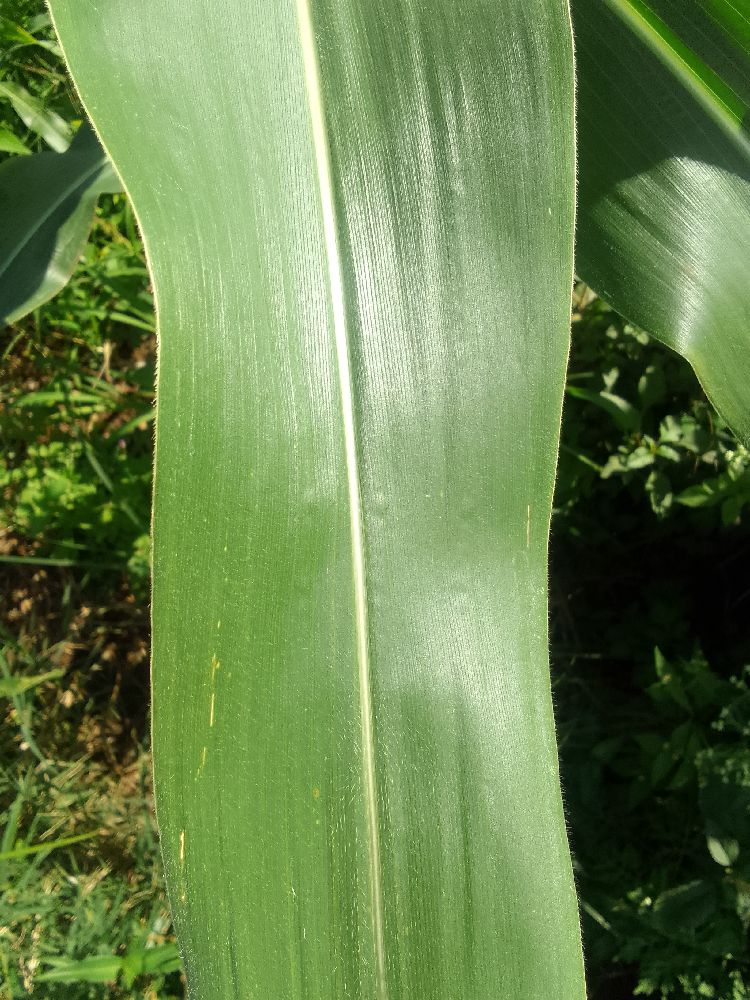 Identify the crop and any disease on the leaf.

maize, healthy
